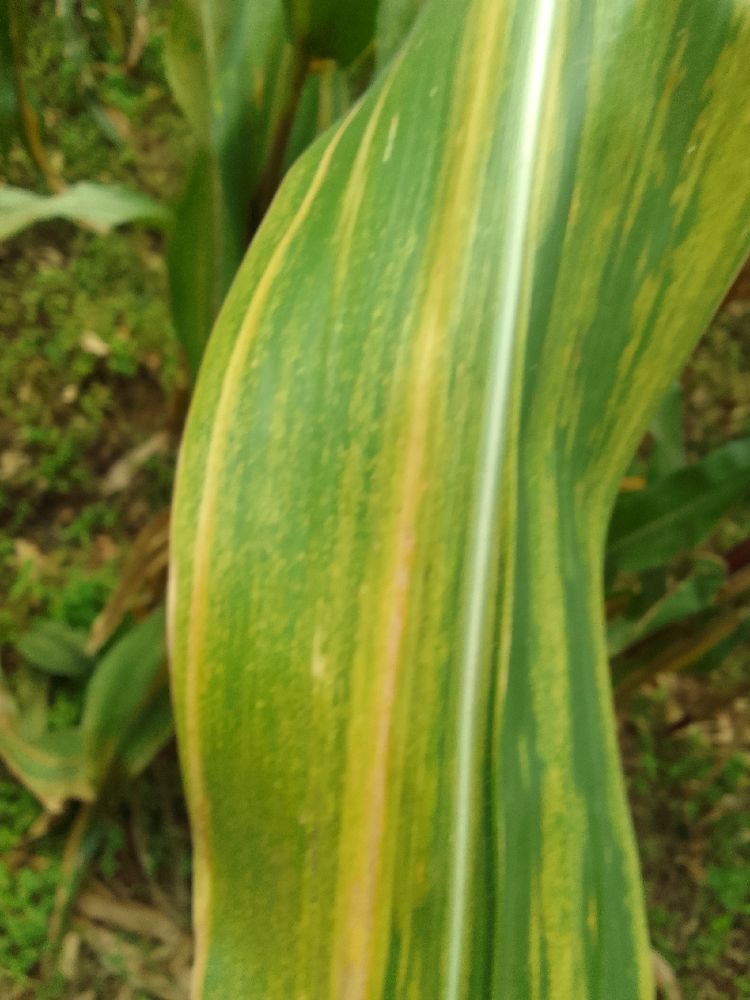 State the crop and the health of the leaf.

maize, maize lethal necrosis
